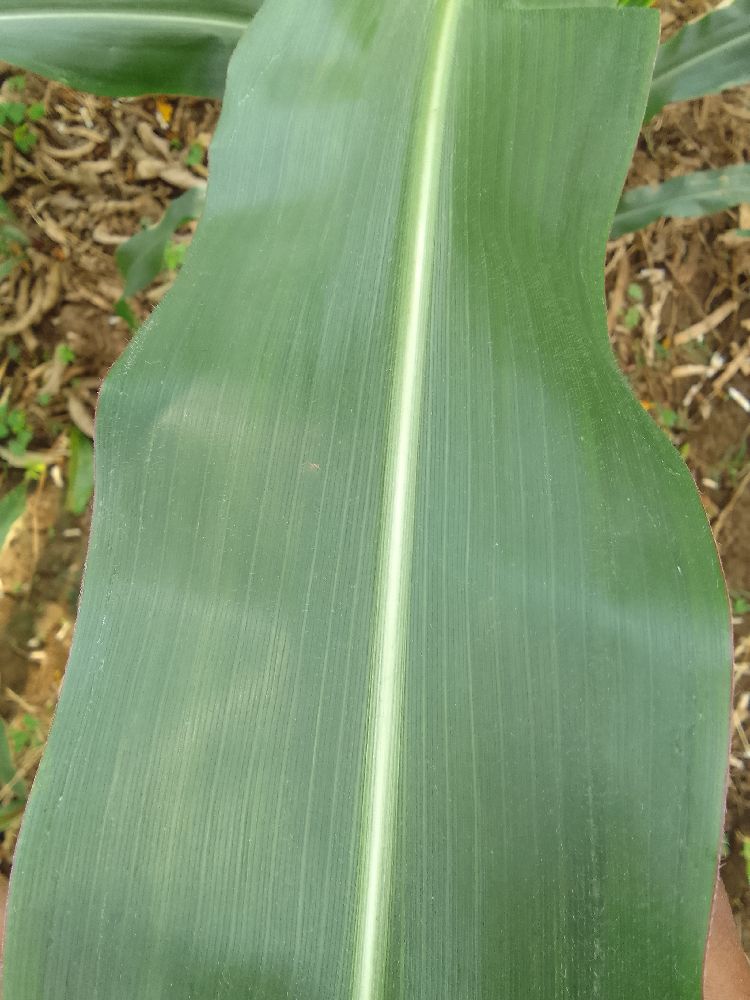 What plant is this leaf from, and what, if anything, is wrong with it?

maize, healthy
